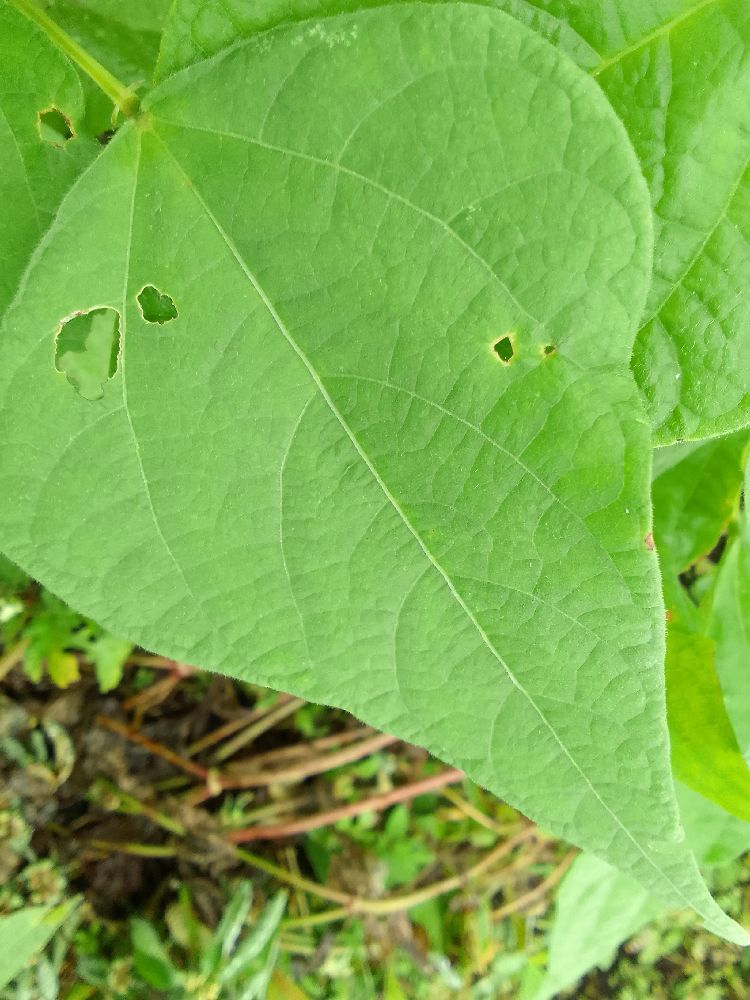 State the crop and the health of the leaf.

common bean, healthy
